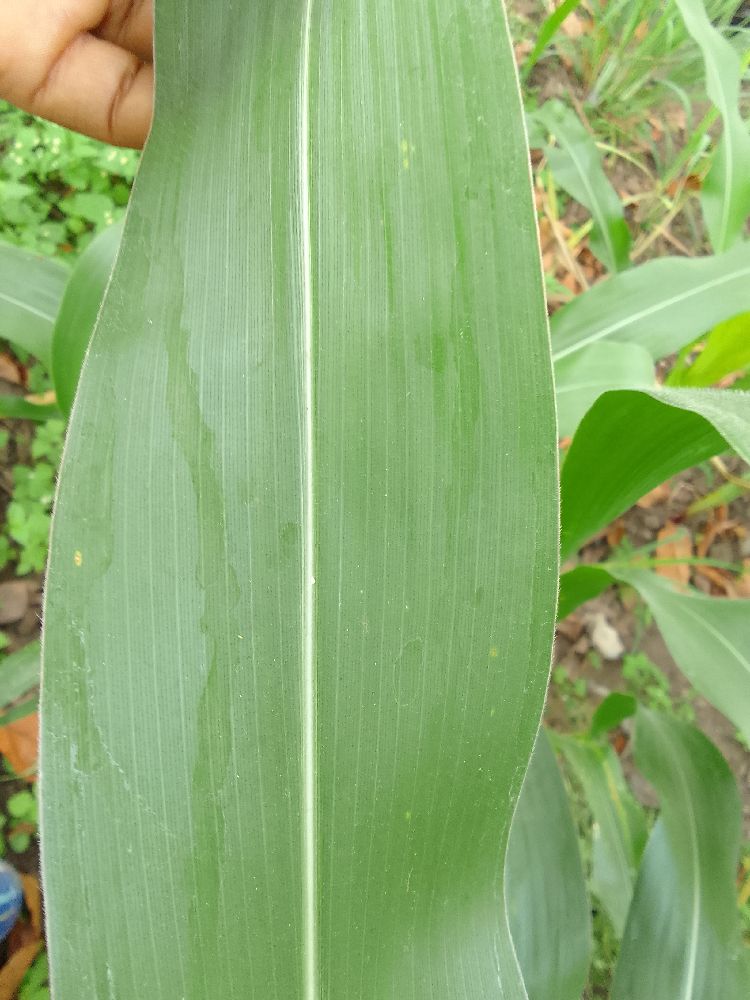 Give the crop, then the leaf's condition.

maize, healthy
